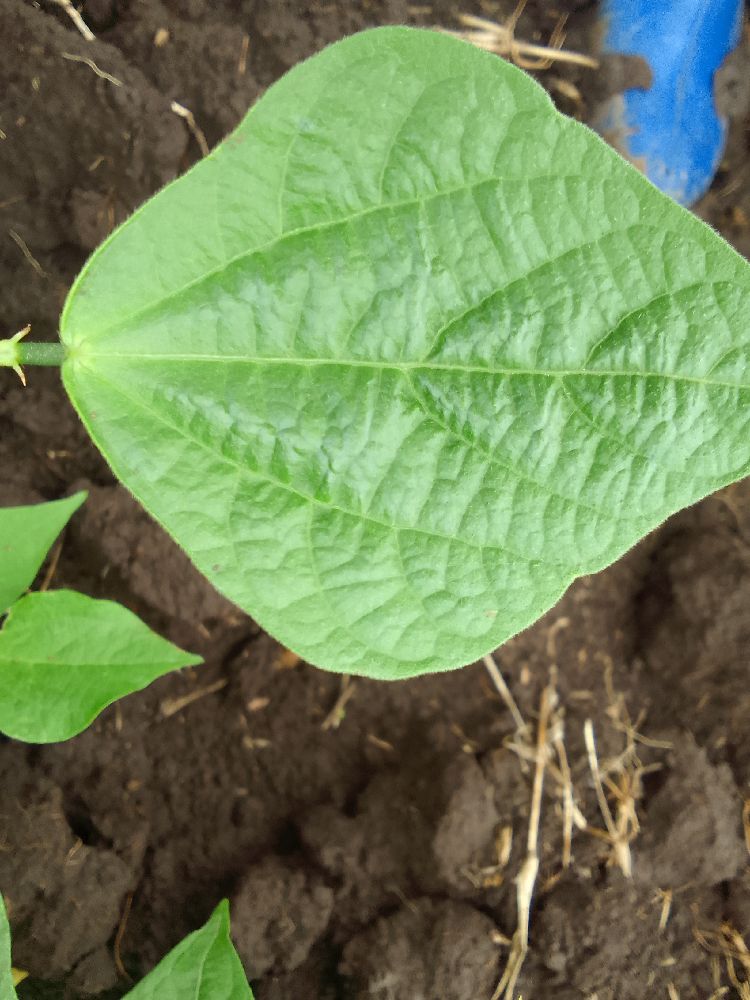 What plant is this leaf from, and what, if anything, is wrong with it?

common bean, healthy
